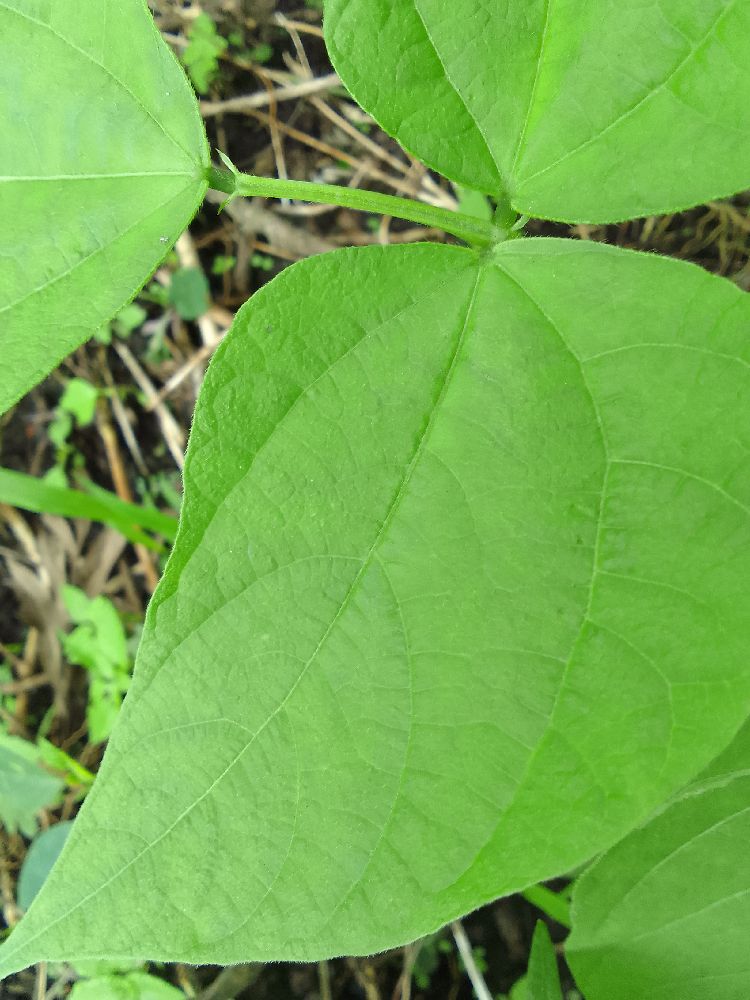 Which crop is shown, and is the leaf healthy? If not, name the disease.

common bean, healthy
